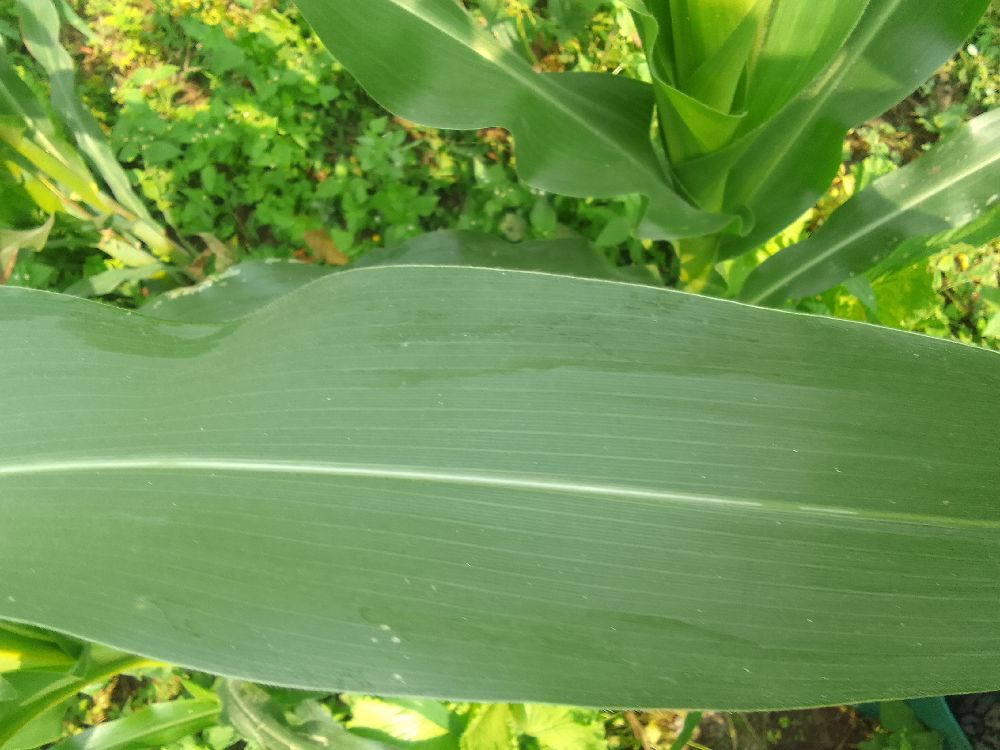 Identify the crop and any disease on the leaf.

maize, healthy
